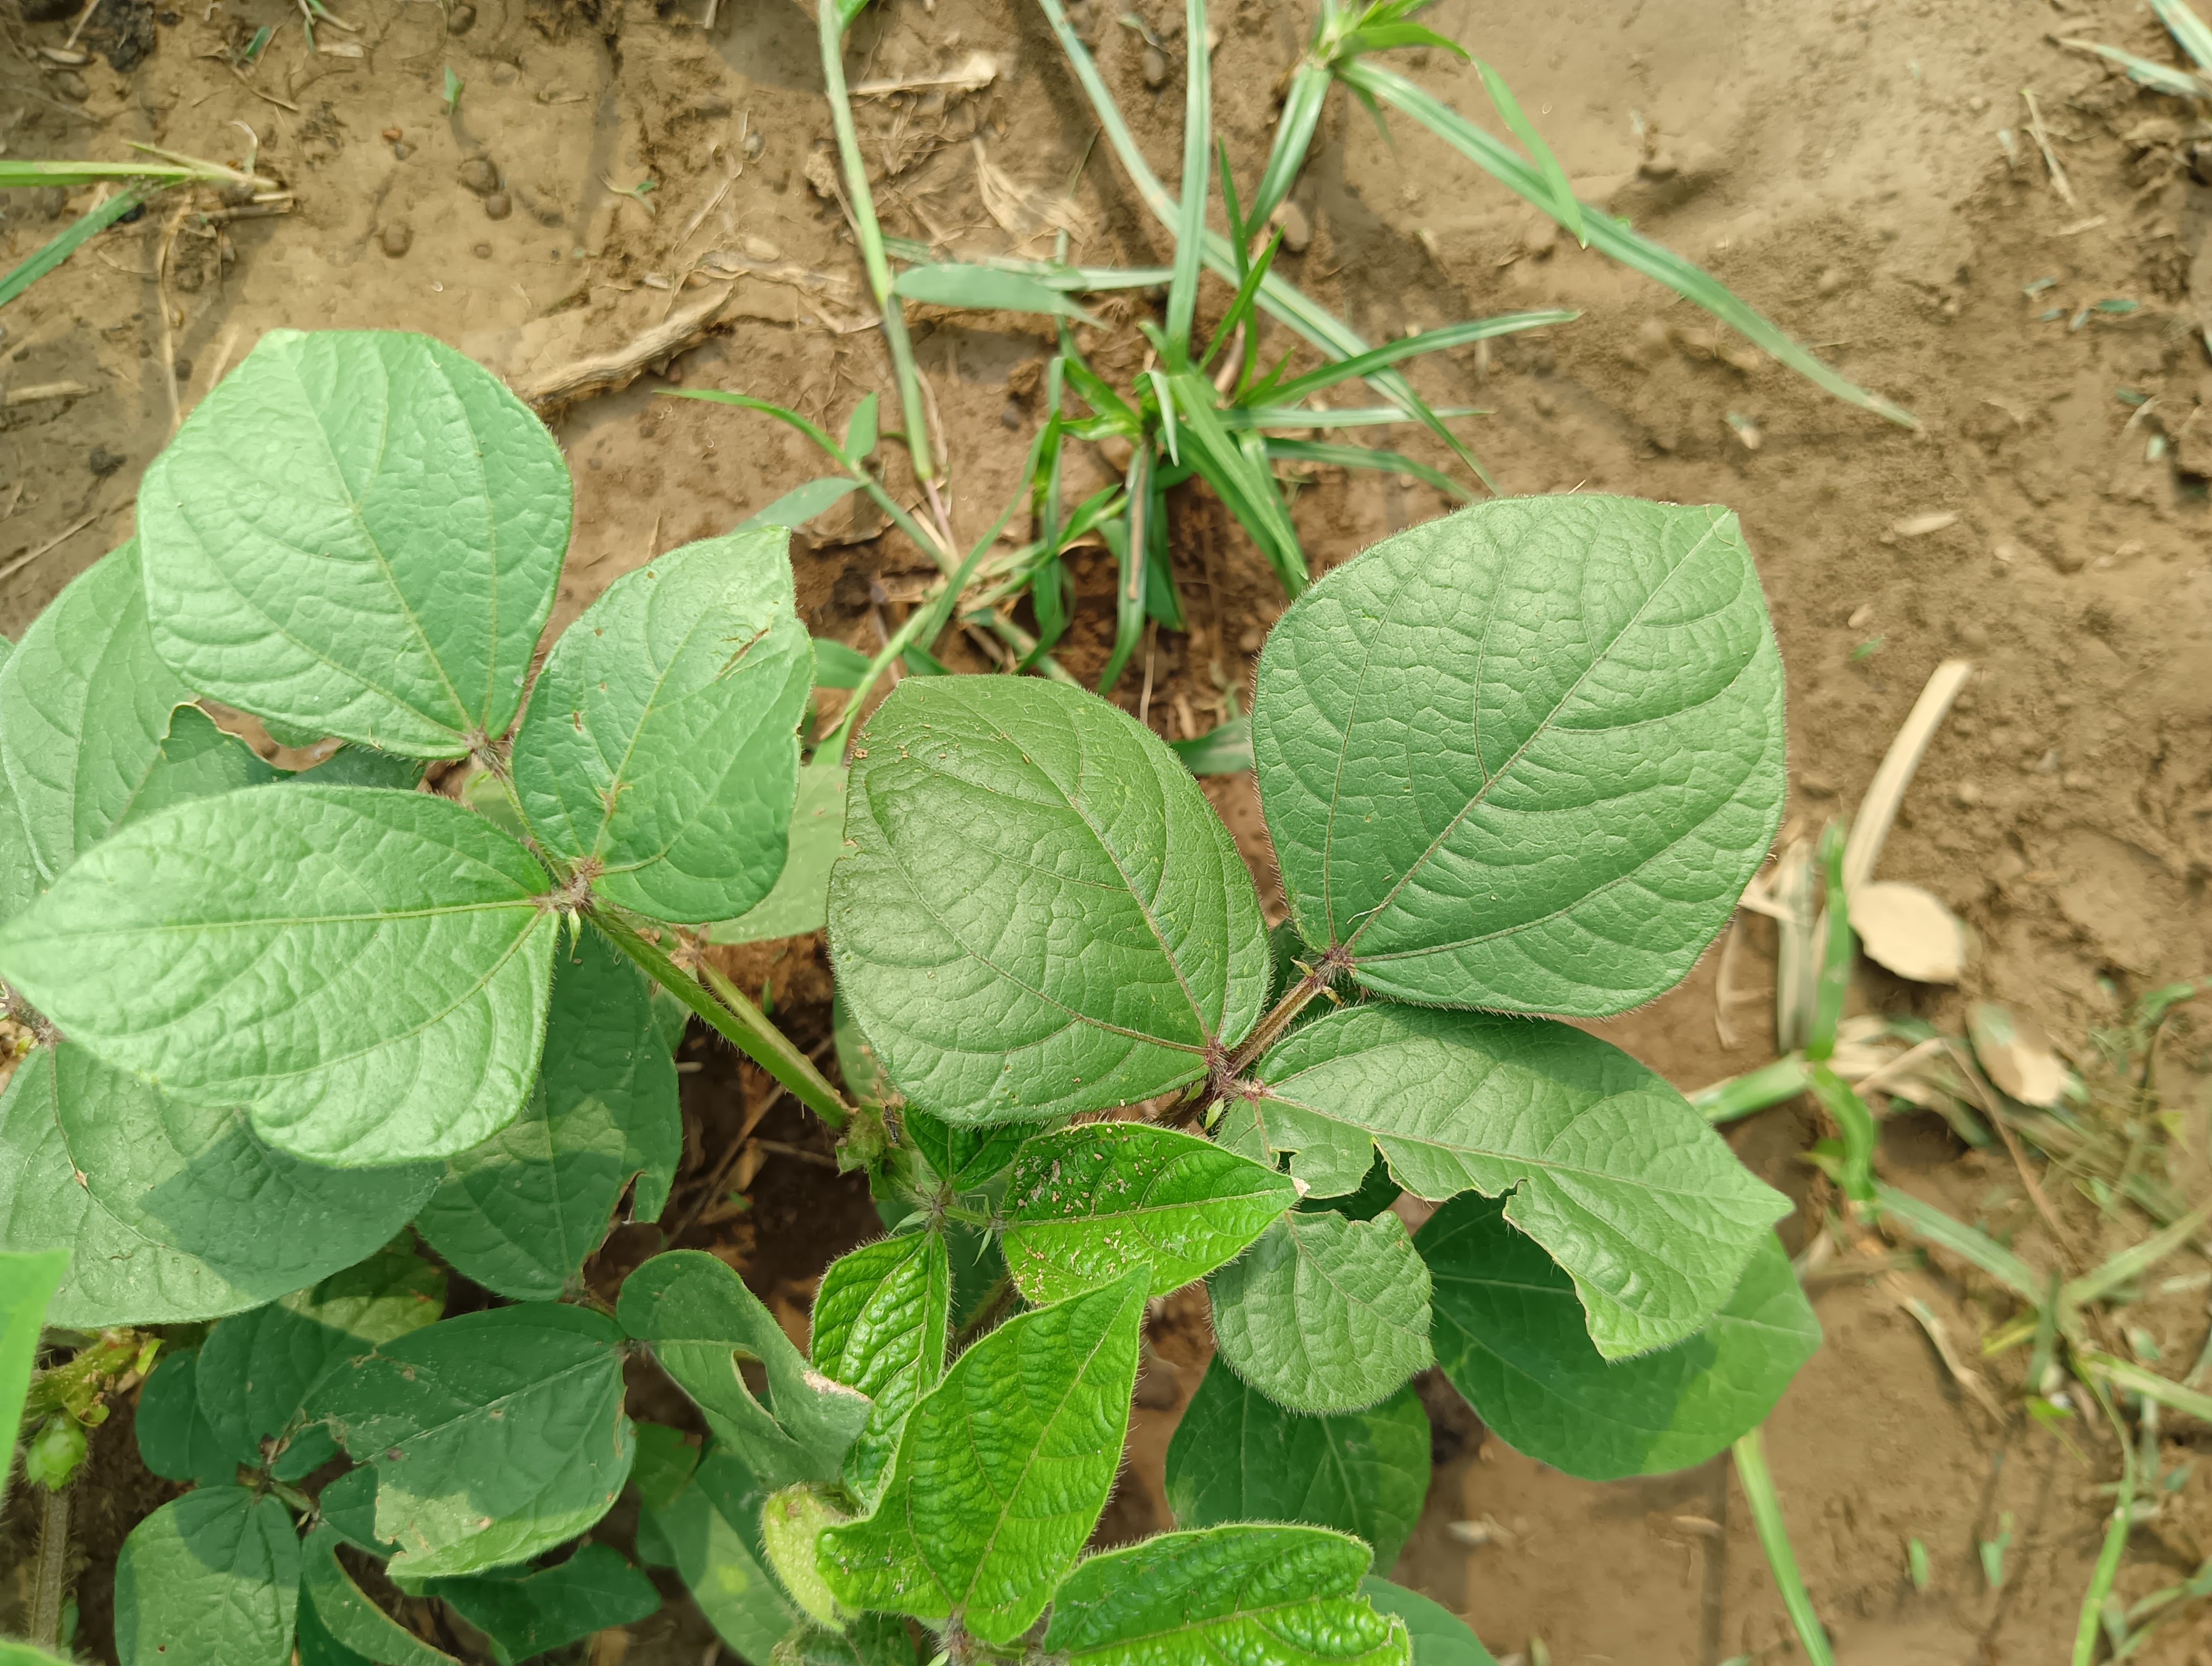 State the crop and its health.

mungbean, healthy
